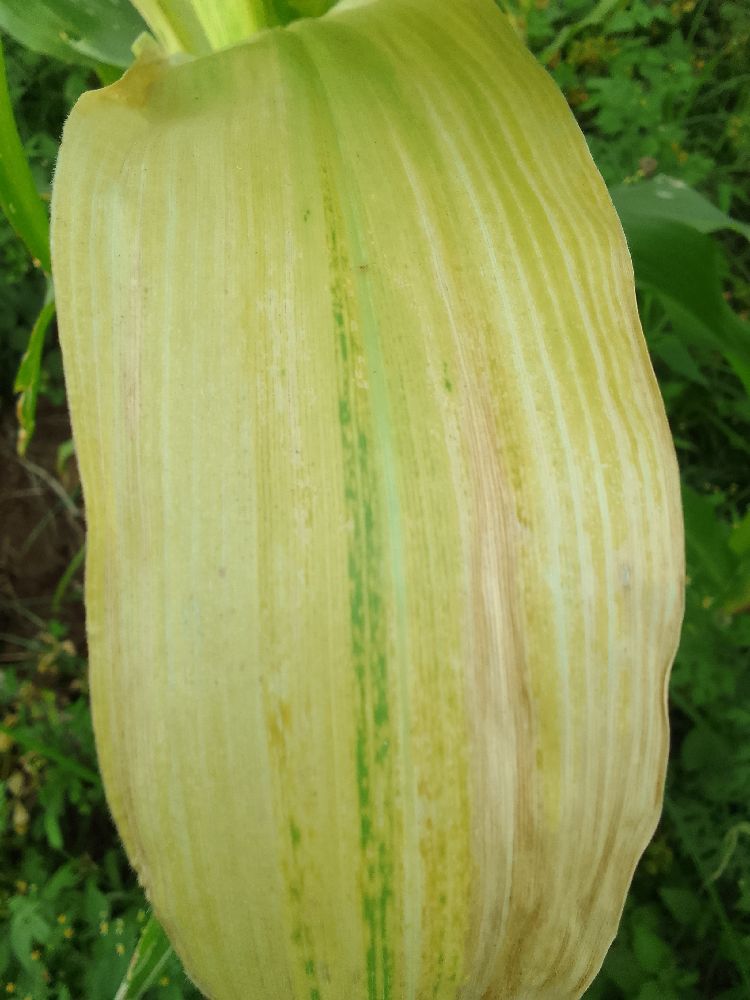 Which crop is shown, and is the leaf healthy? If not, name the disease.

maize, maize lethal necrosis
